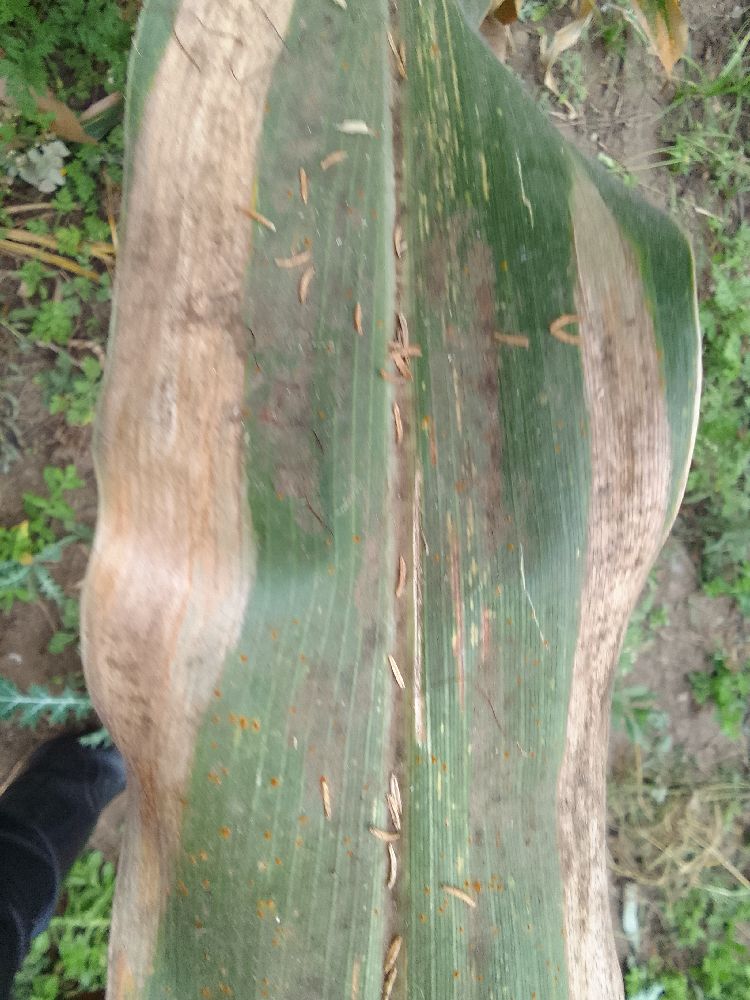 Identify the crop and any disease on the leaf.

maize, maize streak virus
